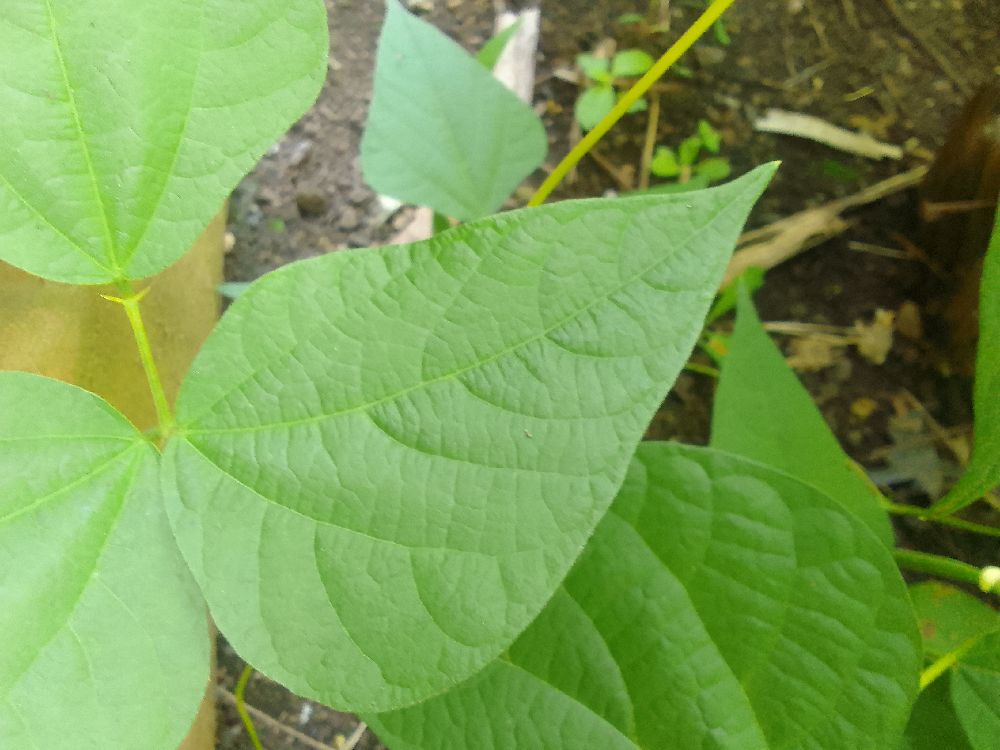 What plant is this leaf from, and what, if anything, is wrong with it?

common bean, healthy
